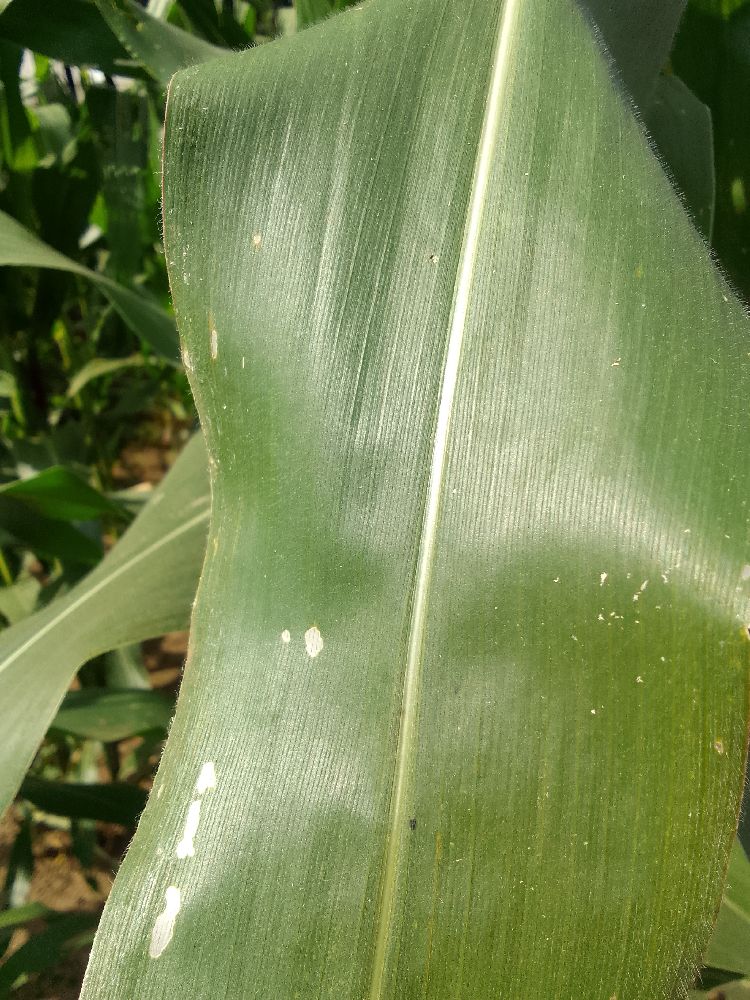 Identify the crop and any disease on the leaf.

maize, healthy
